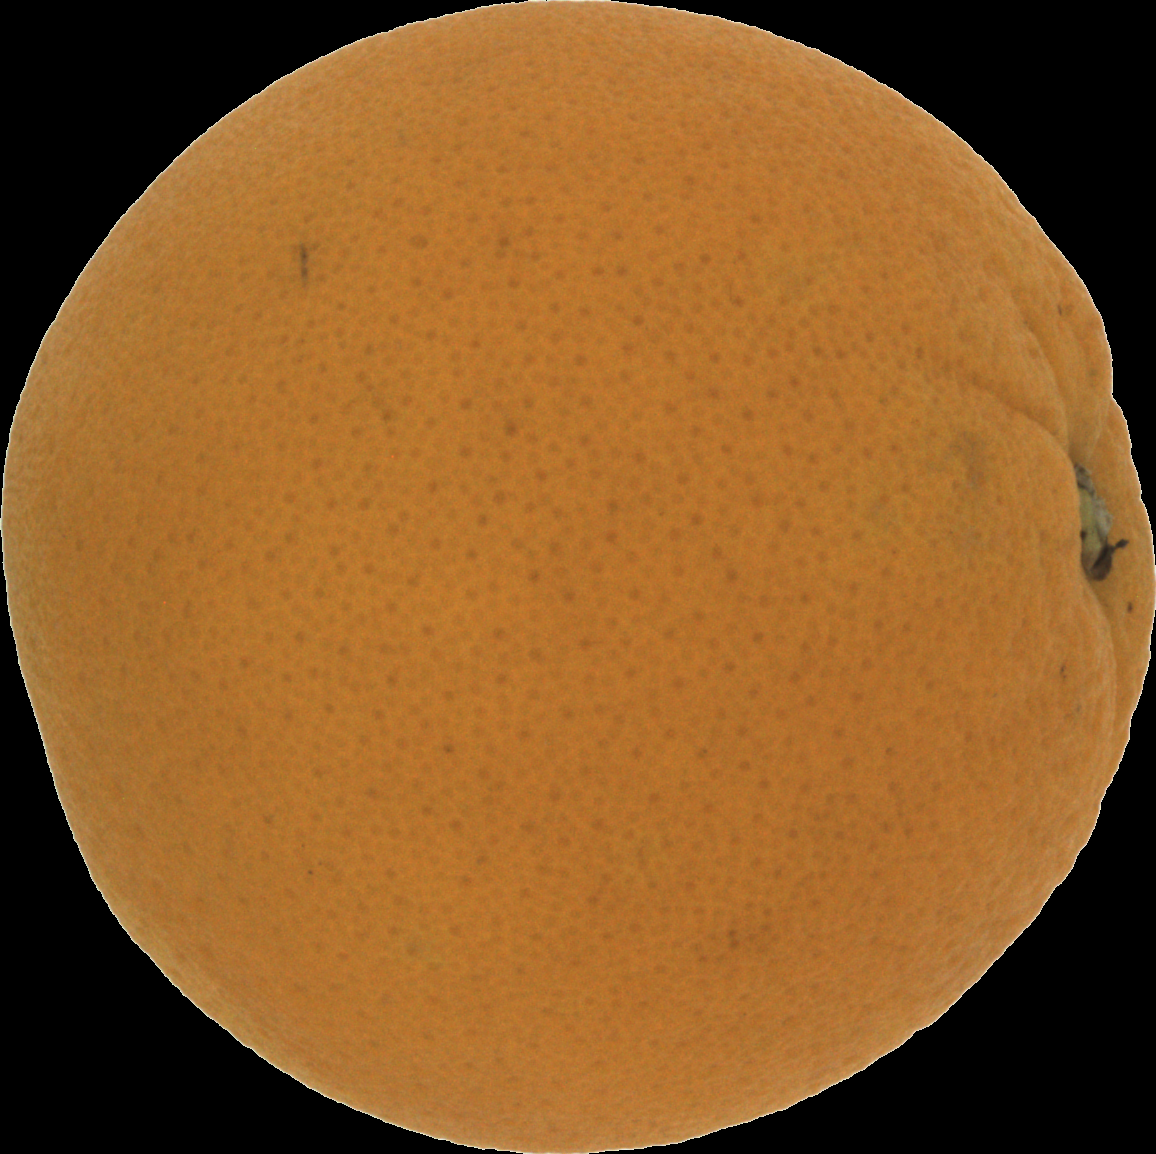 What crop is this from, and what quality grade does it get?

orange, good
